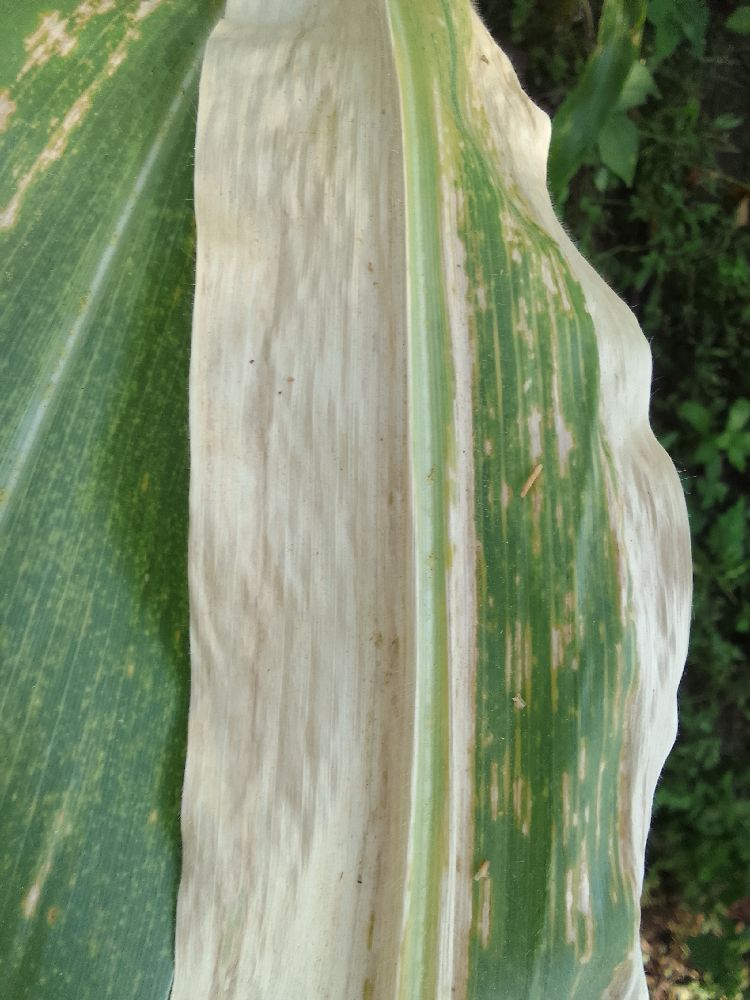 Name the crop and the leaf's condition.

maize, maize lethal necrosis
